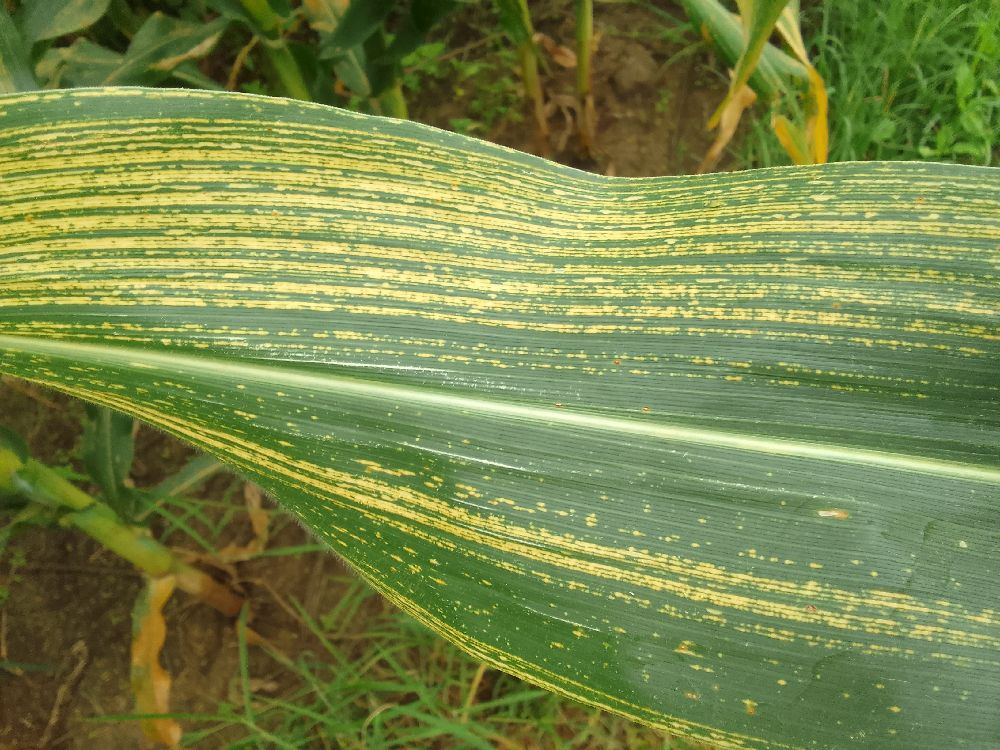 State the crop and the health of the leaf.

maize, maize streak virus
